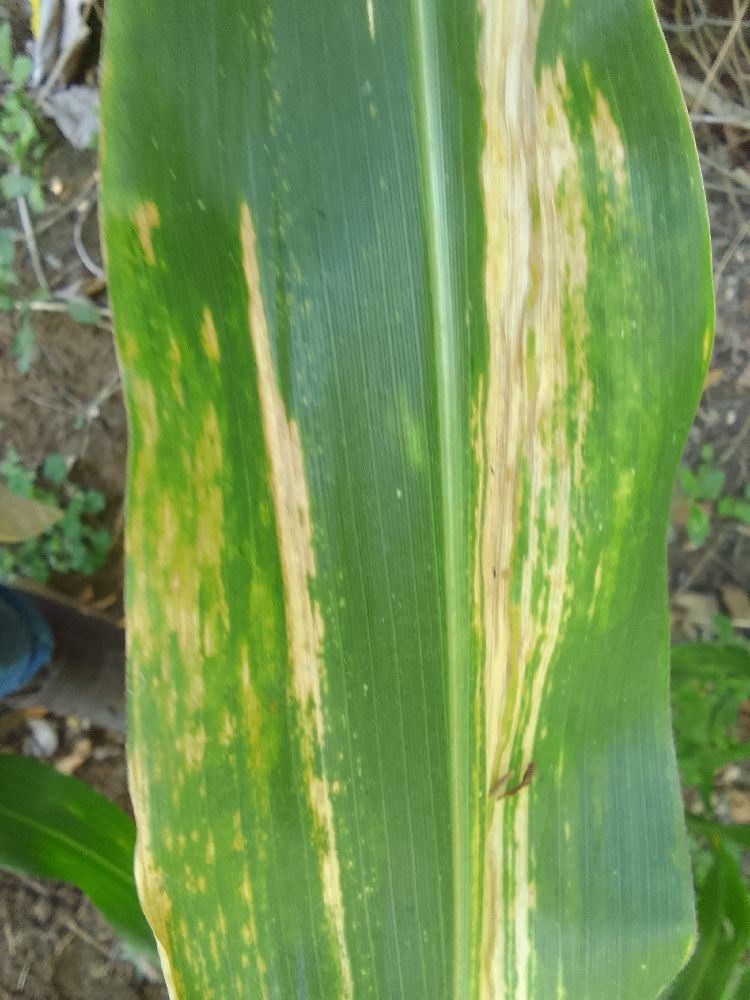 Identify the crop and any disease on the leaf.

maize, maize lethal necrosis
